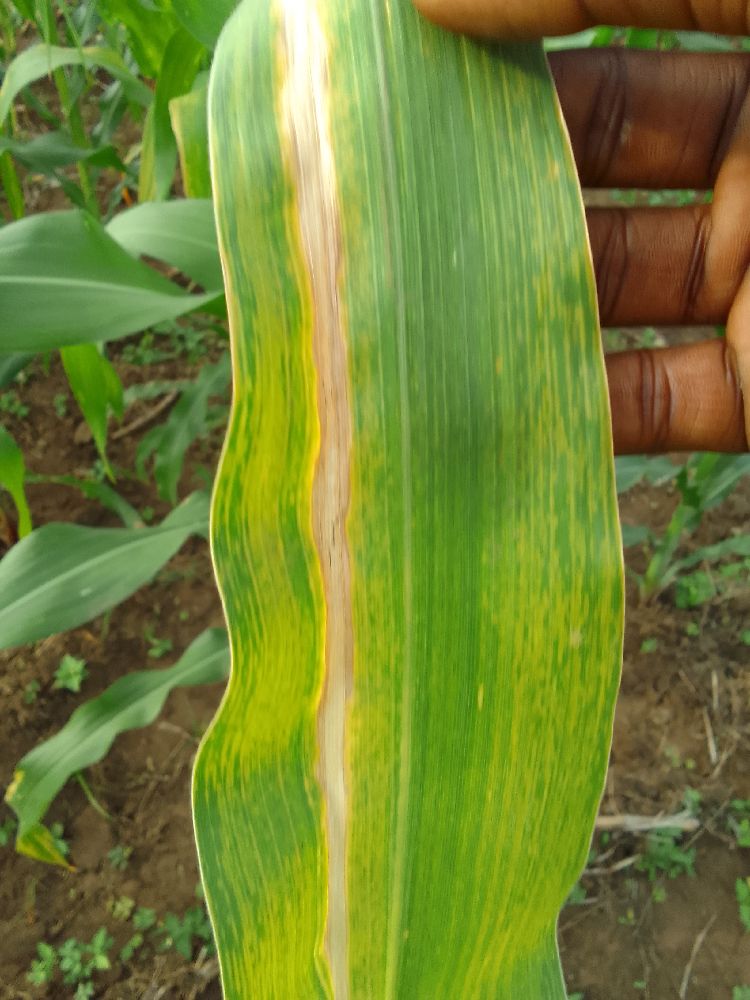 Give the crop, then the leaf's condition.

maize, maize lethal necrosis
